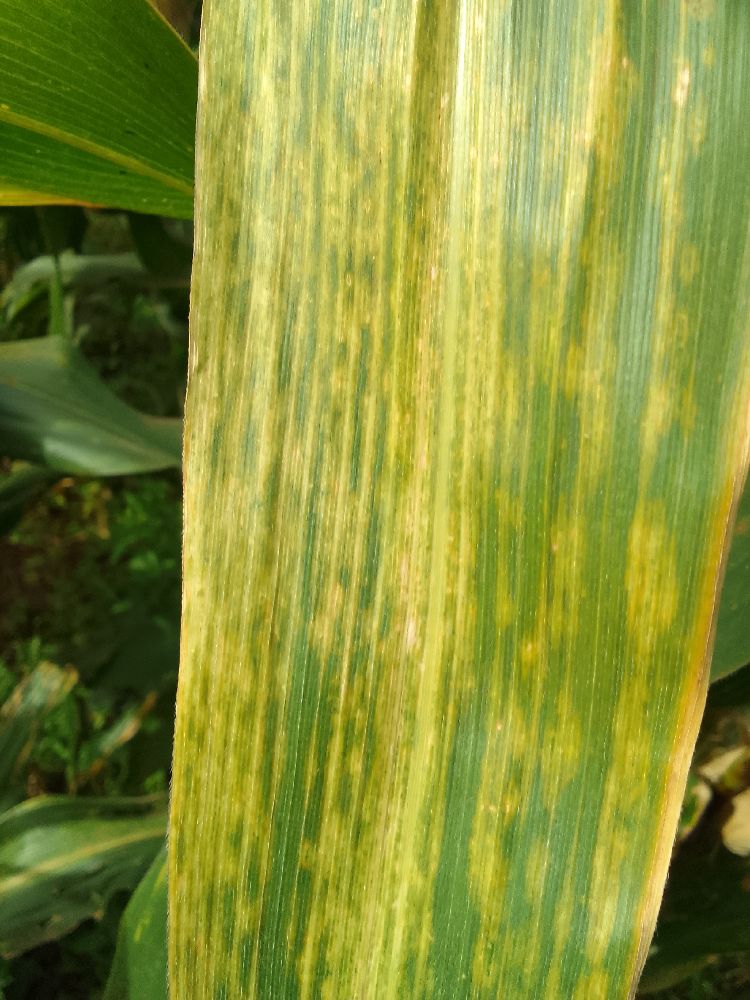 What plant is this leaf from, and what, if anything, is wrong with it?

maize, maize lethal necrosis
